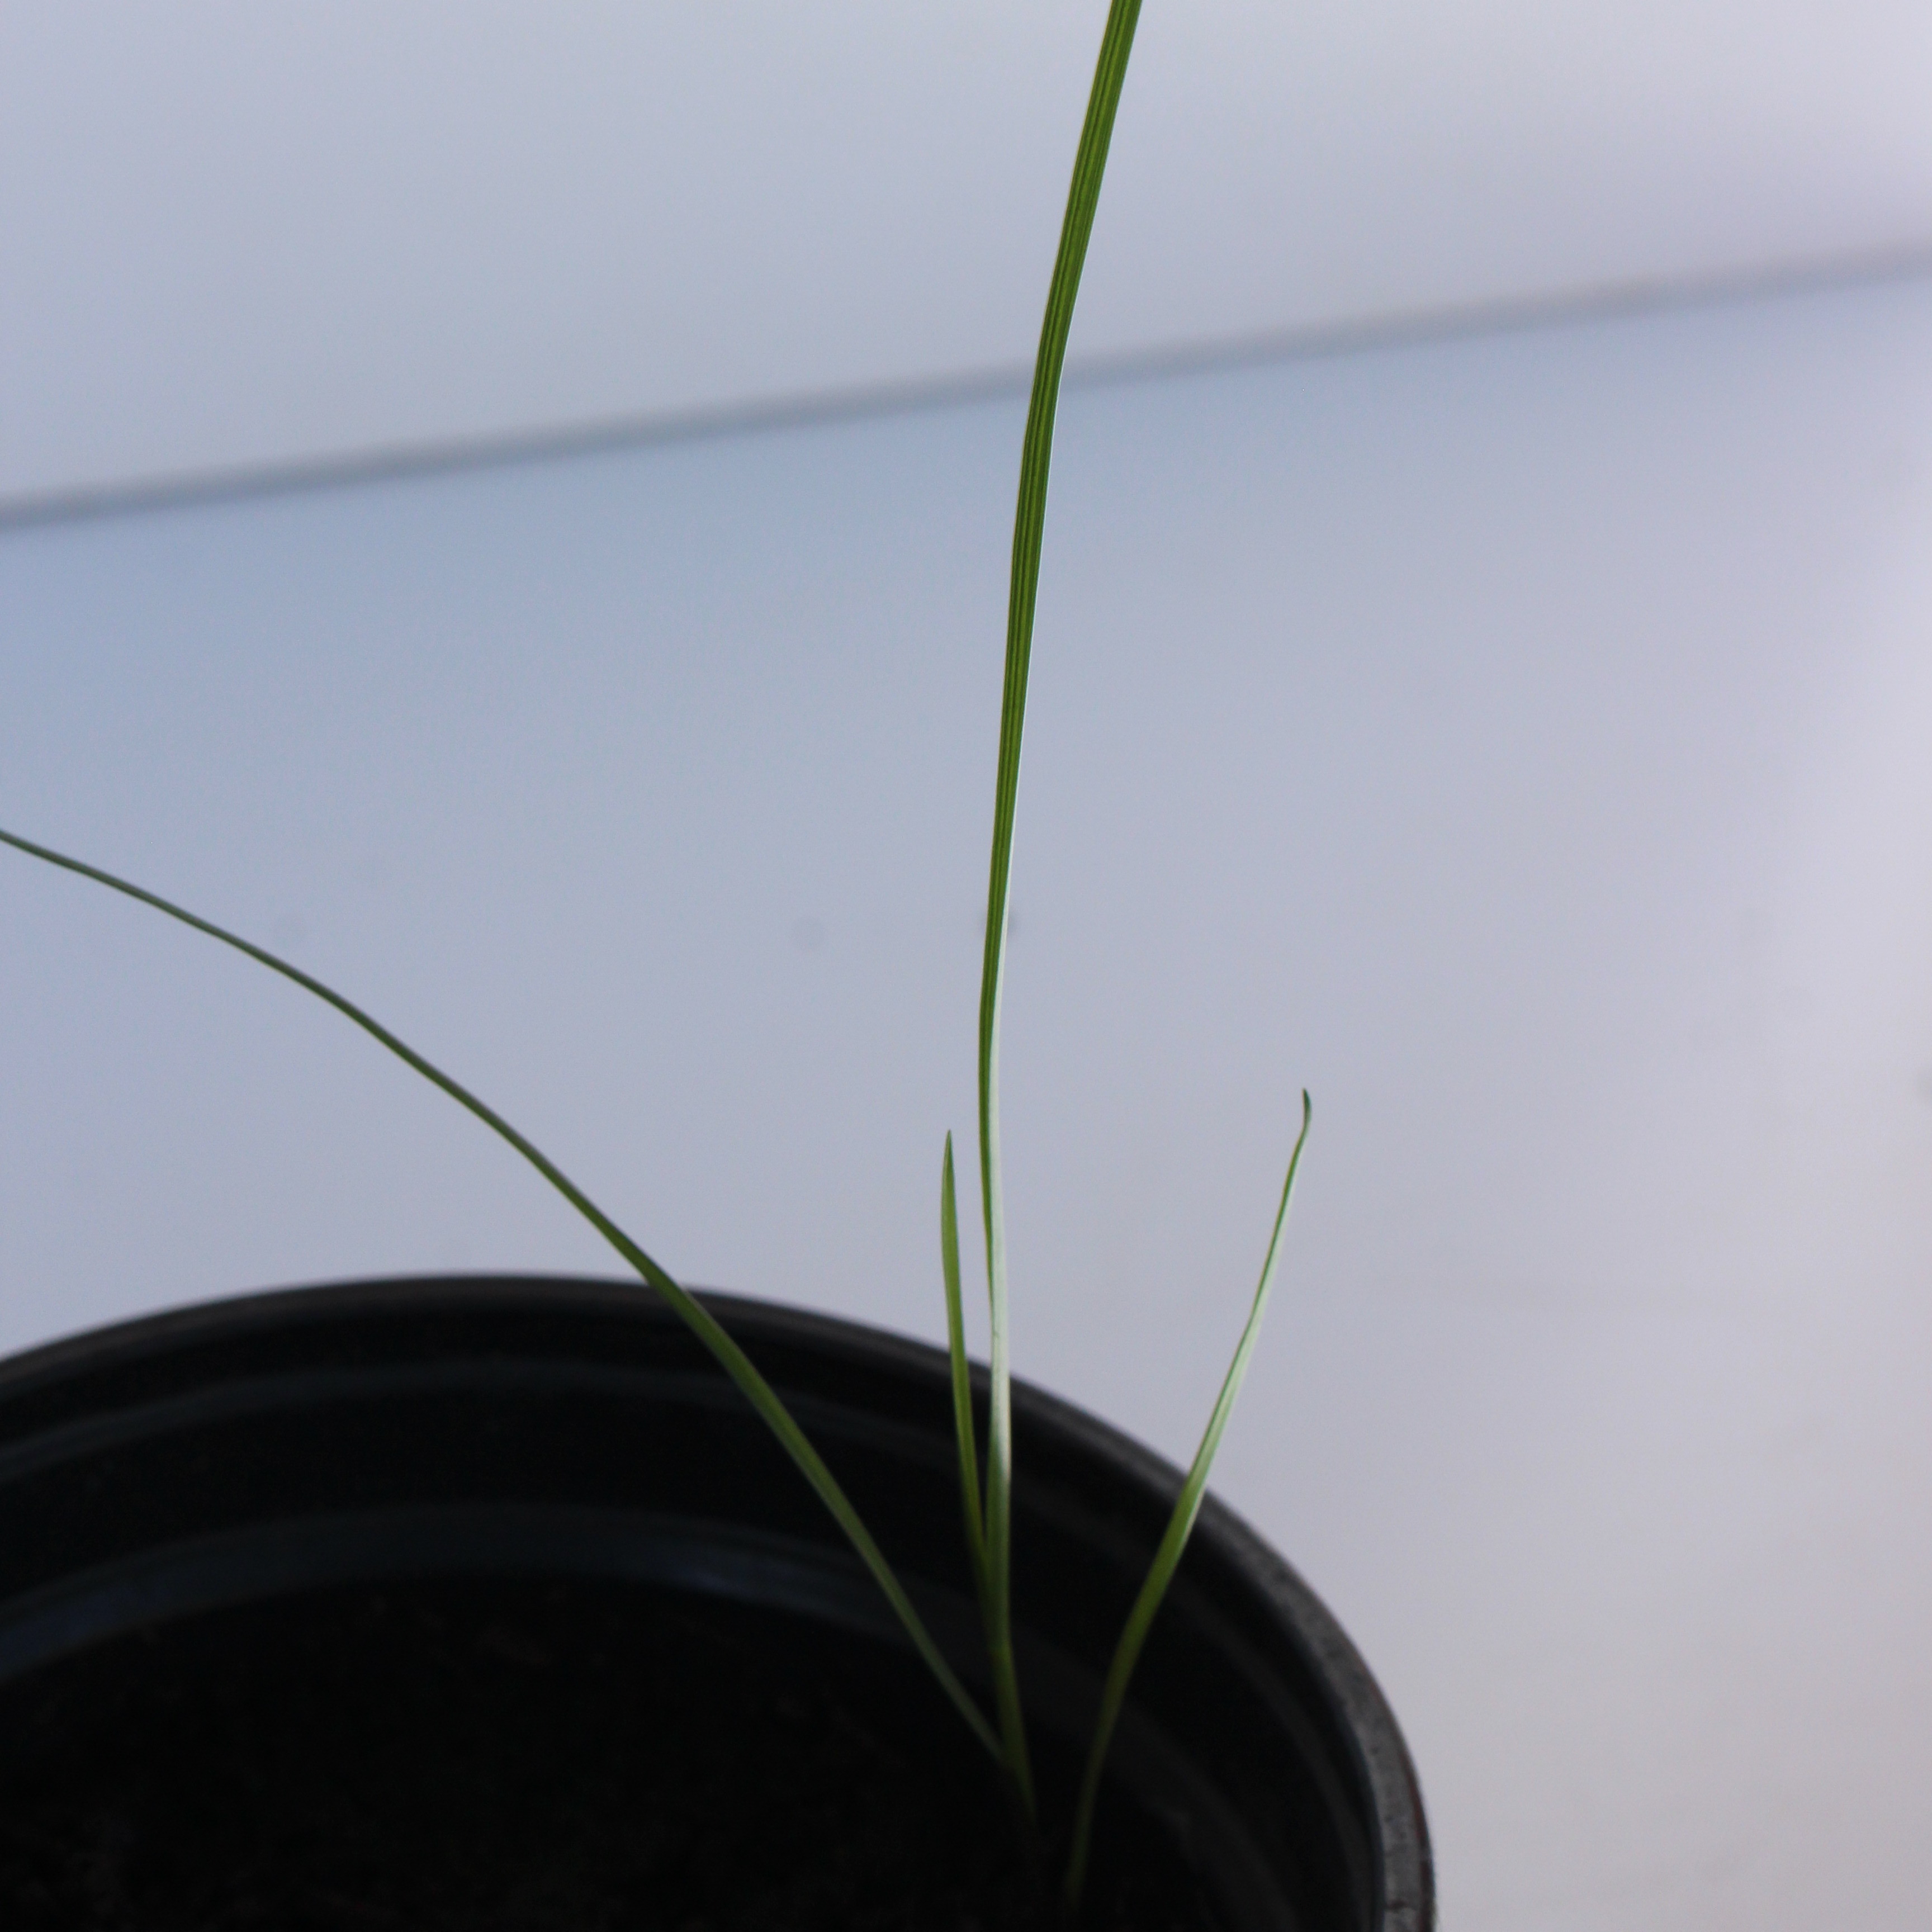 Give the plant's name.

Lolium multiflorum
